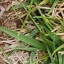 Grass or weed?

grass
